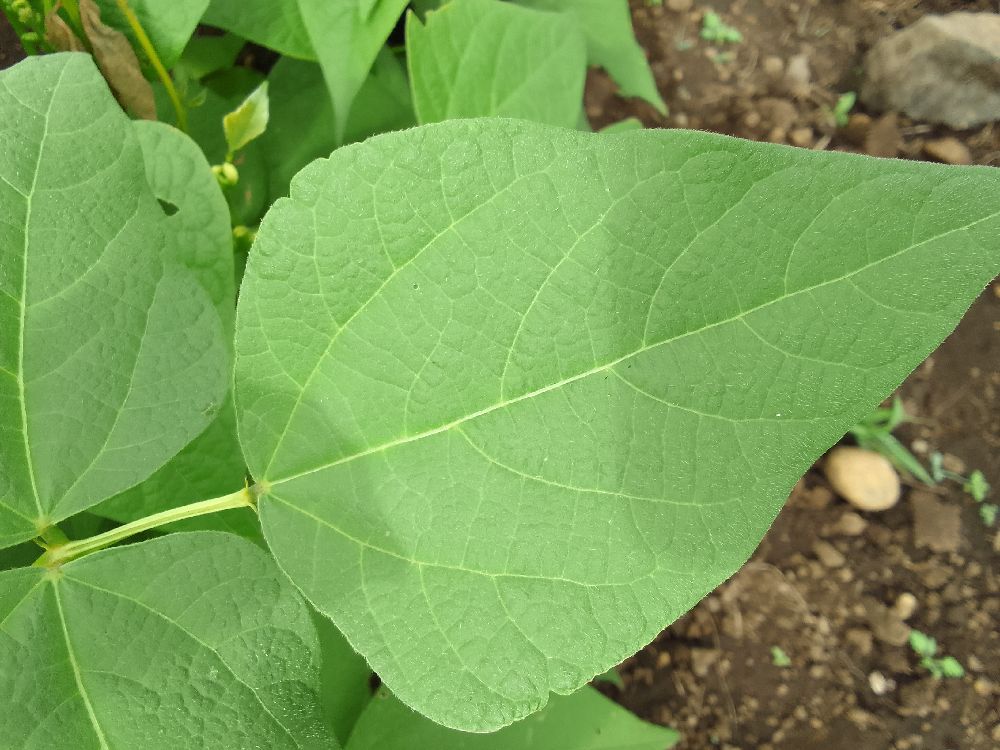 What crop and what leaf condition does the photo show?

common bean, healthy
